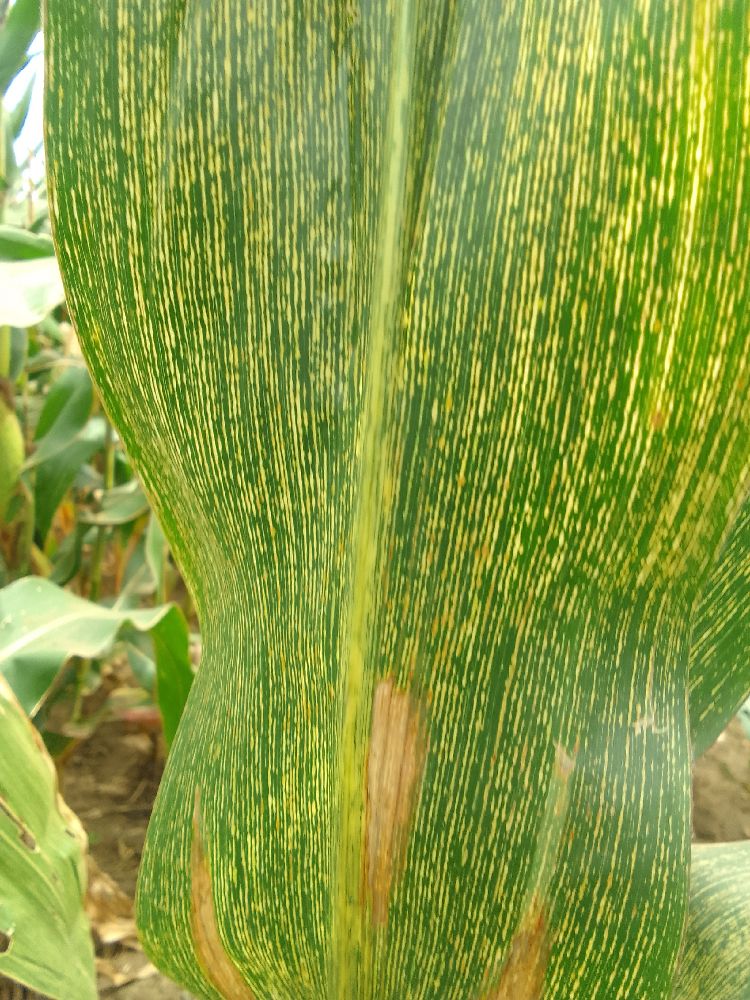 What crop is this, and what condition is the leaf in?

maize, maize streak virus
